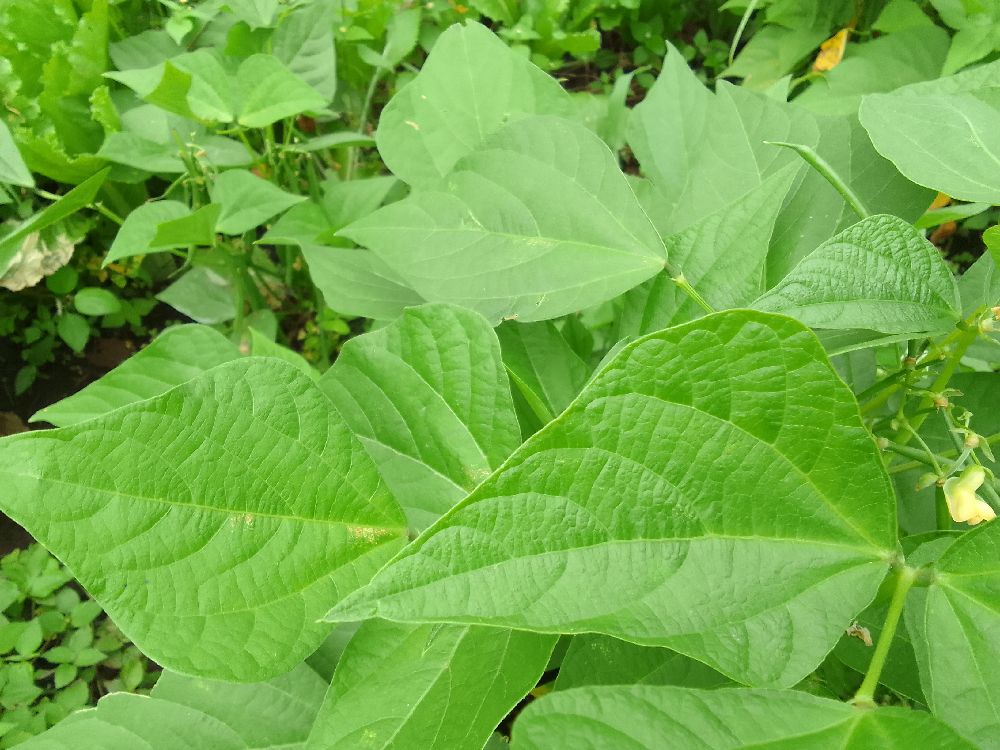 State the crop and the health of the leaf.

common bean, healthy
